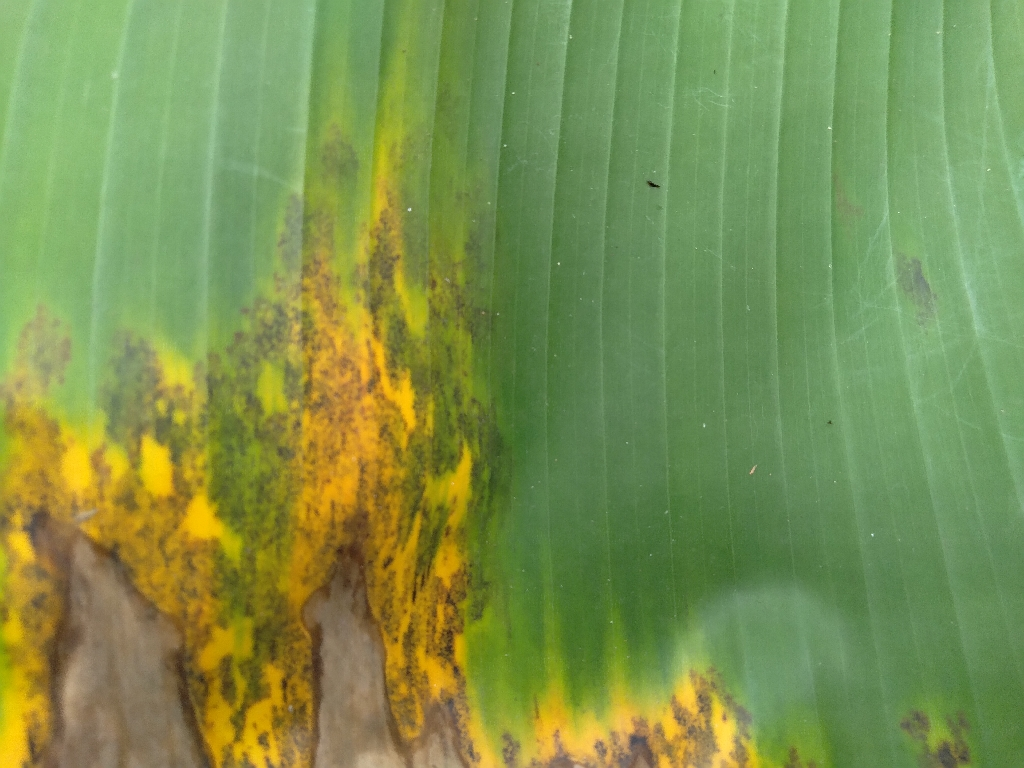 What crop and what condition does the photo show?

banana, black sigatoka
